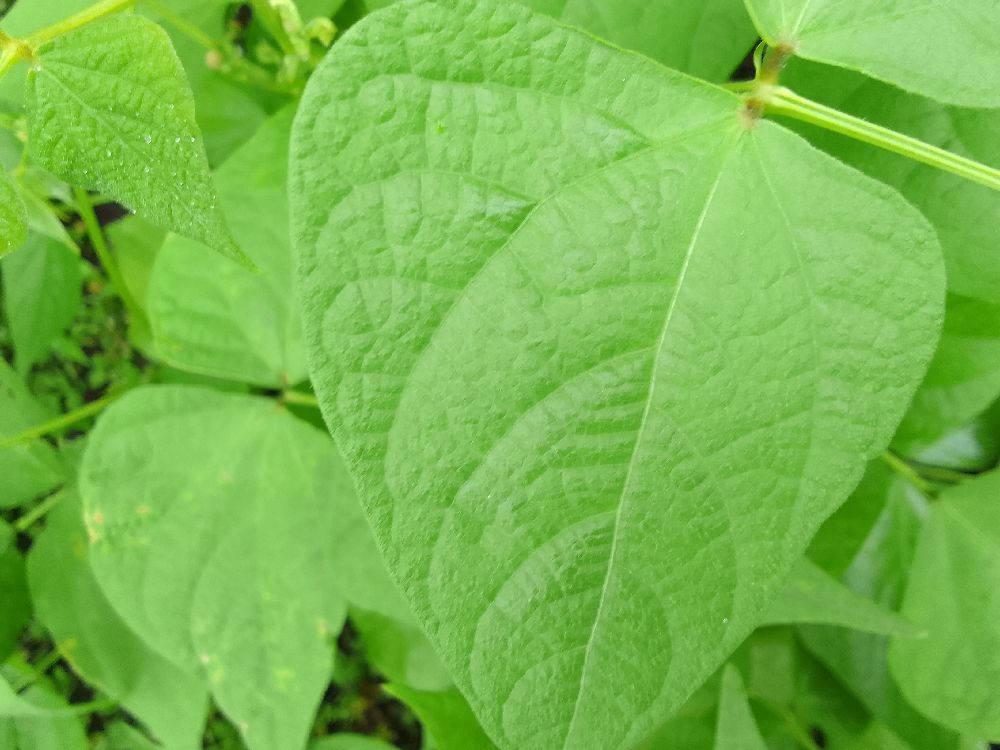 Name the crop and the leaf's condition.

common bean, healthy
